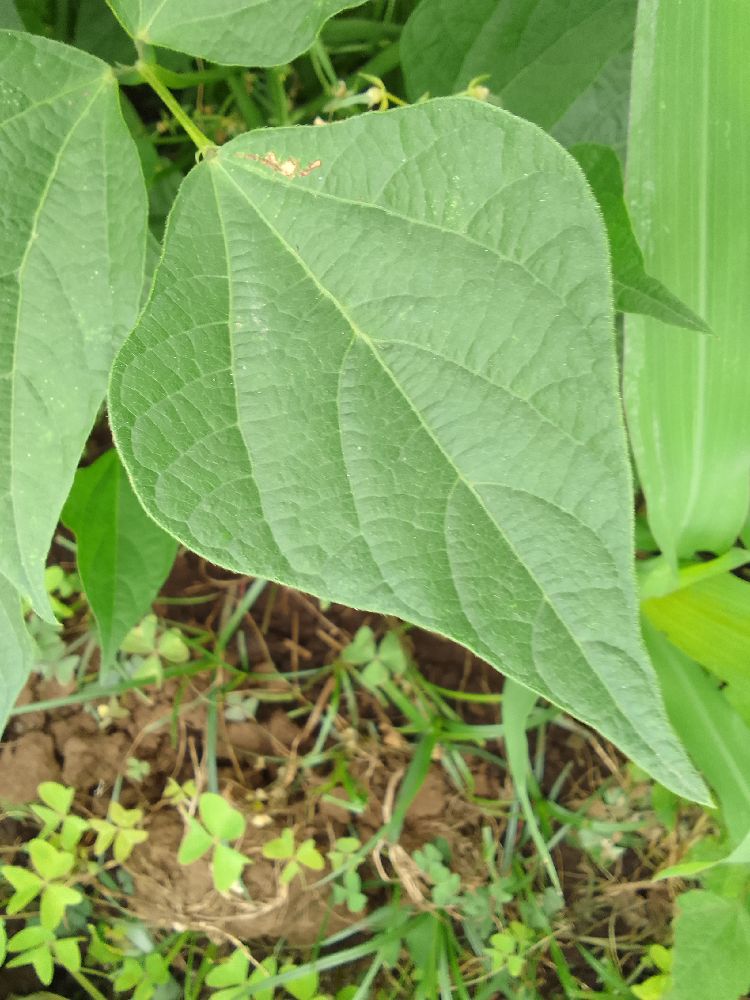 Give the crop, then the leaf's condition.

common bean, healthy
